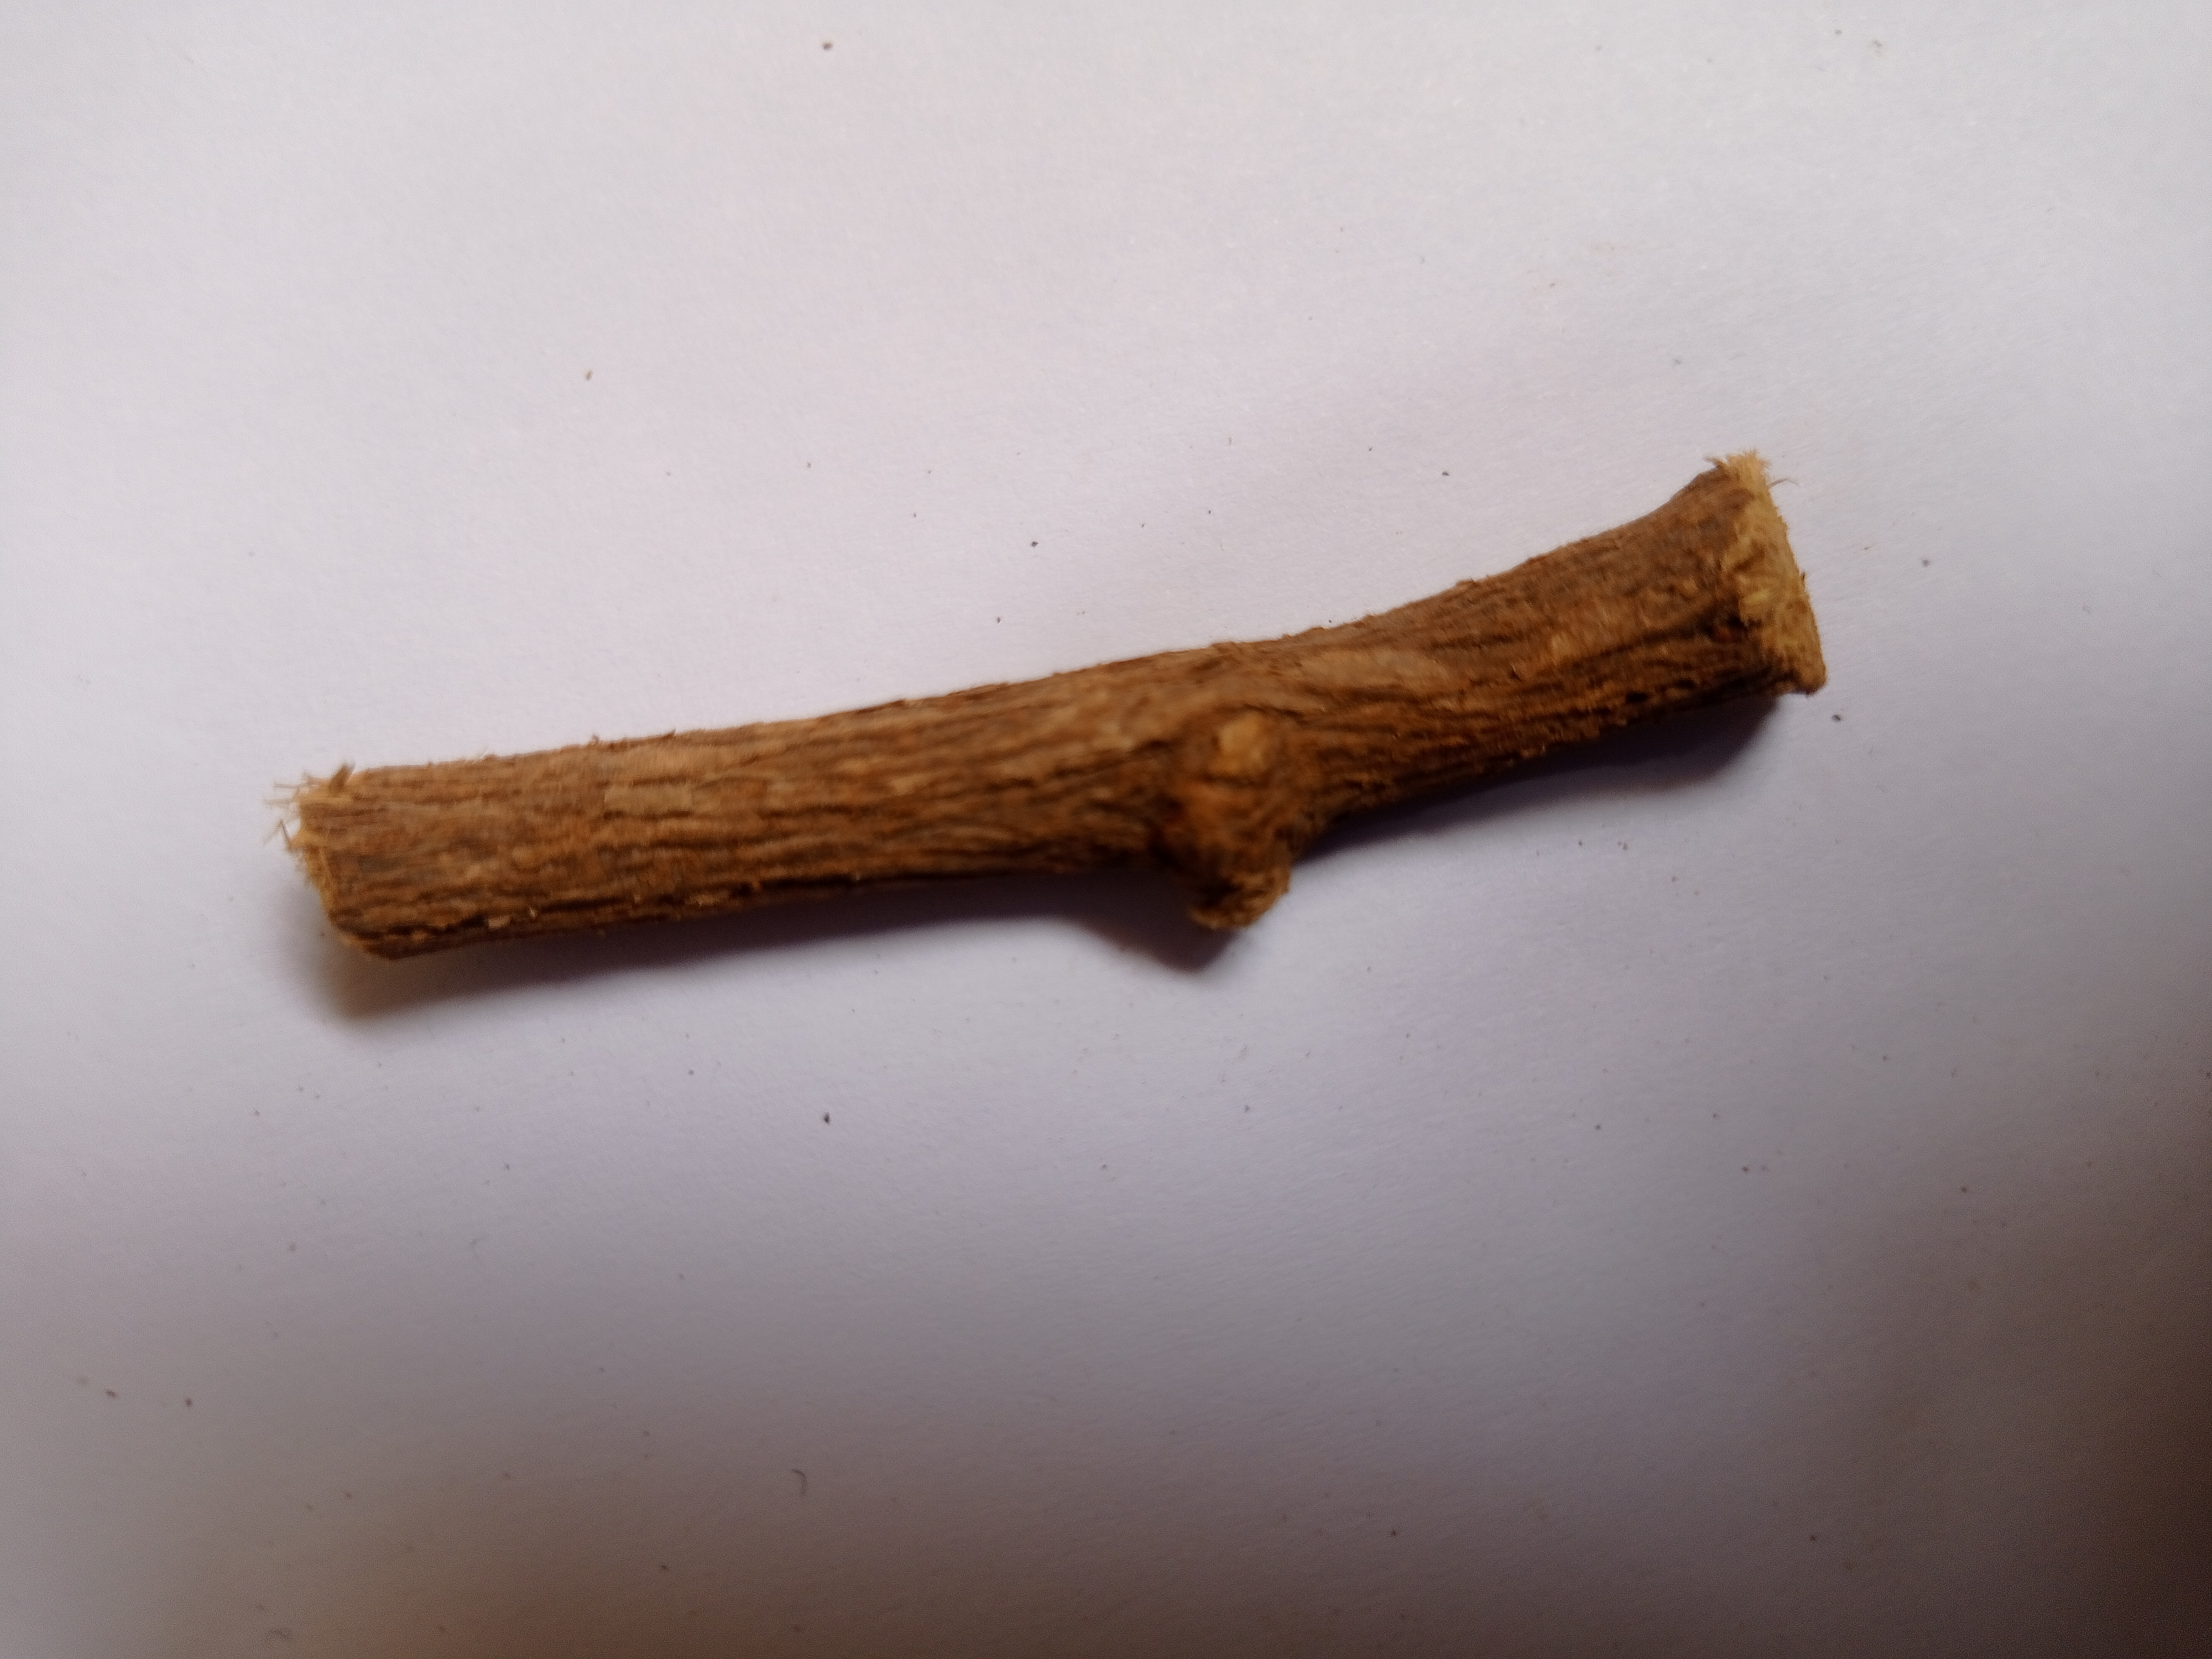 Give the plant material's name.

jesthamadh
